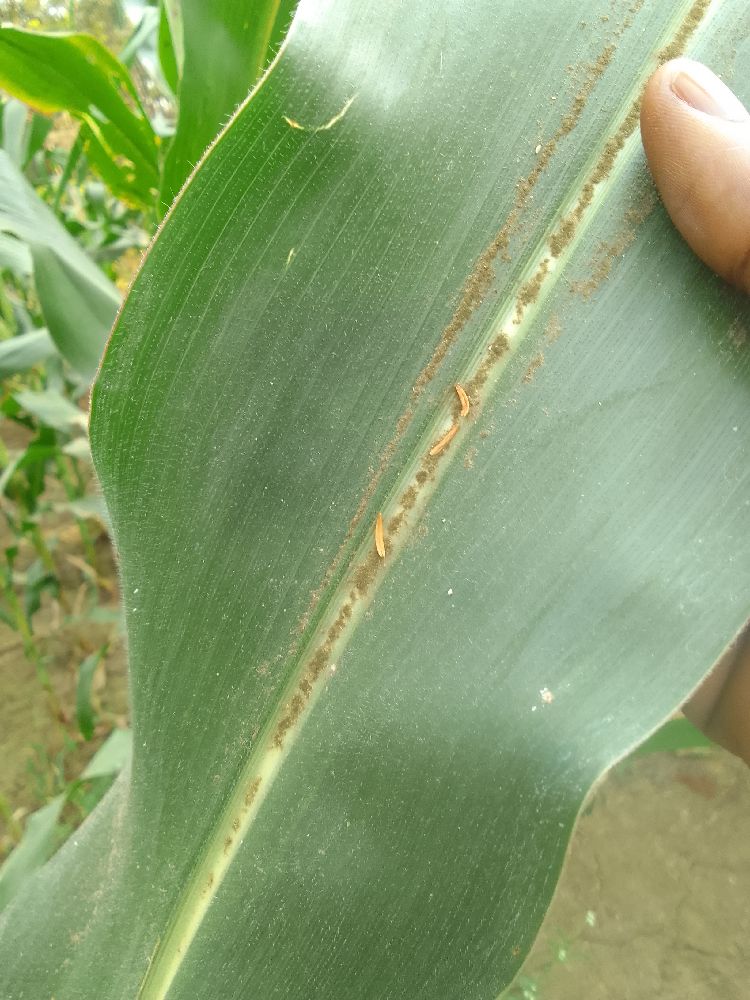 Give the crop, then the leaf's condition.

maize, healthy
